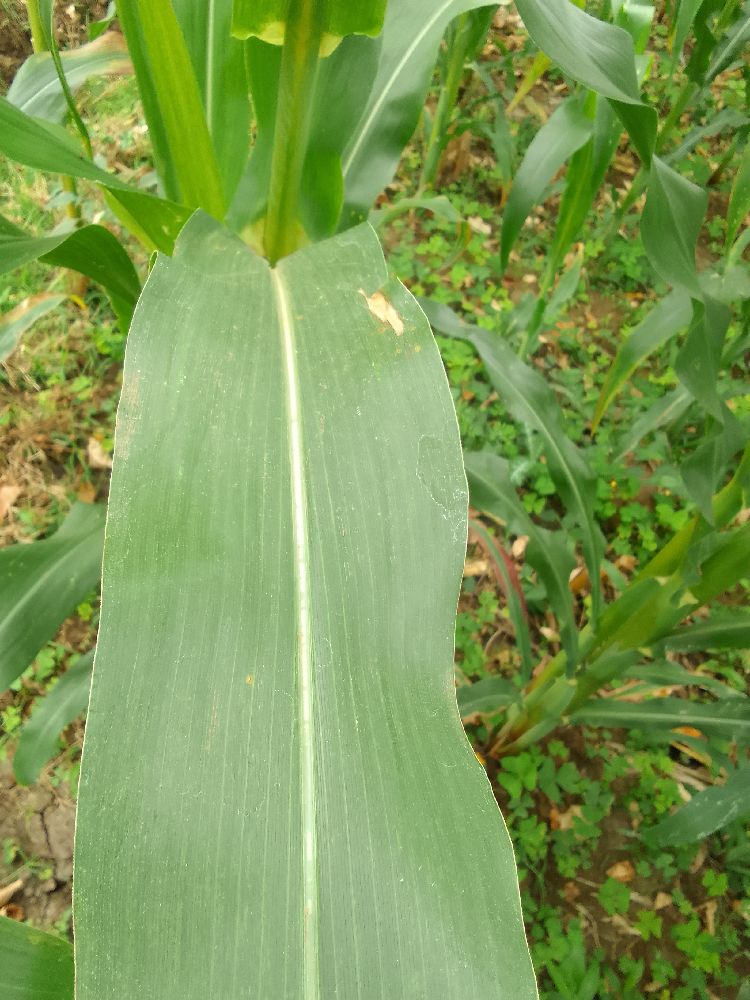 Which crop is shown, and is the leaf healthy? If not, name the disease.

maize, healthy
